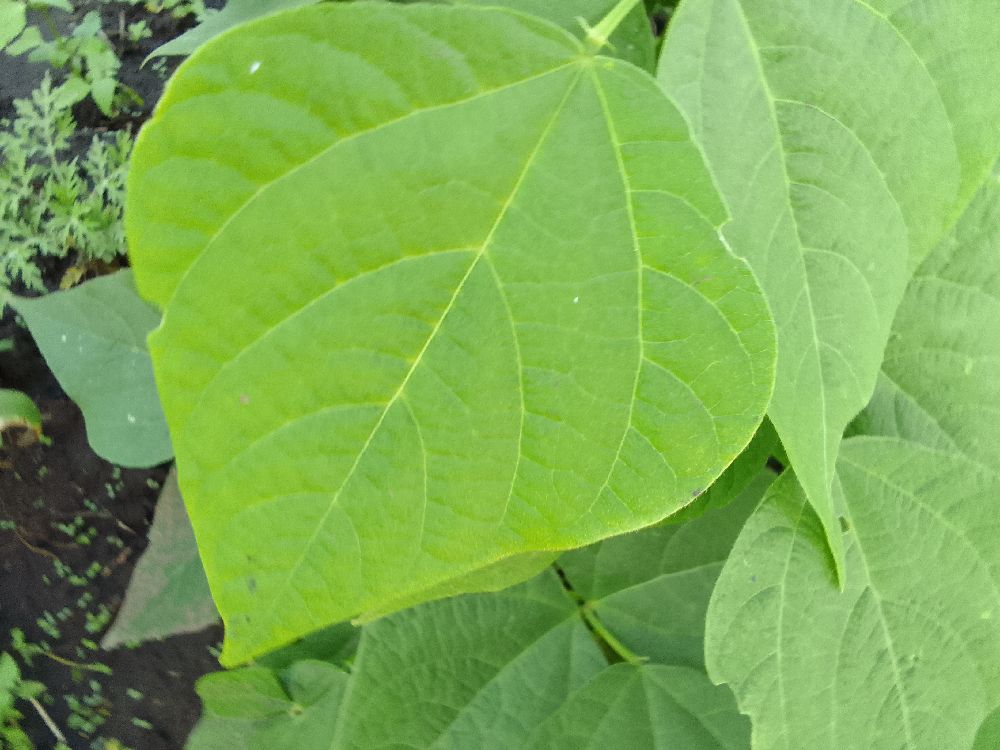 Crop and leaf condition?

common bean, healthy
